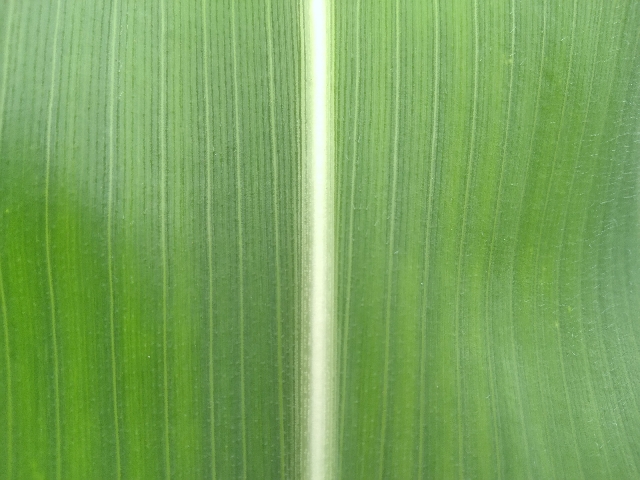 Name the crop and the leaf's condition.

maize, healthy
